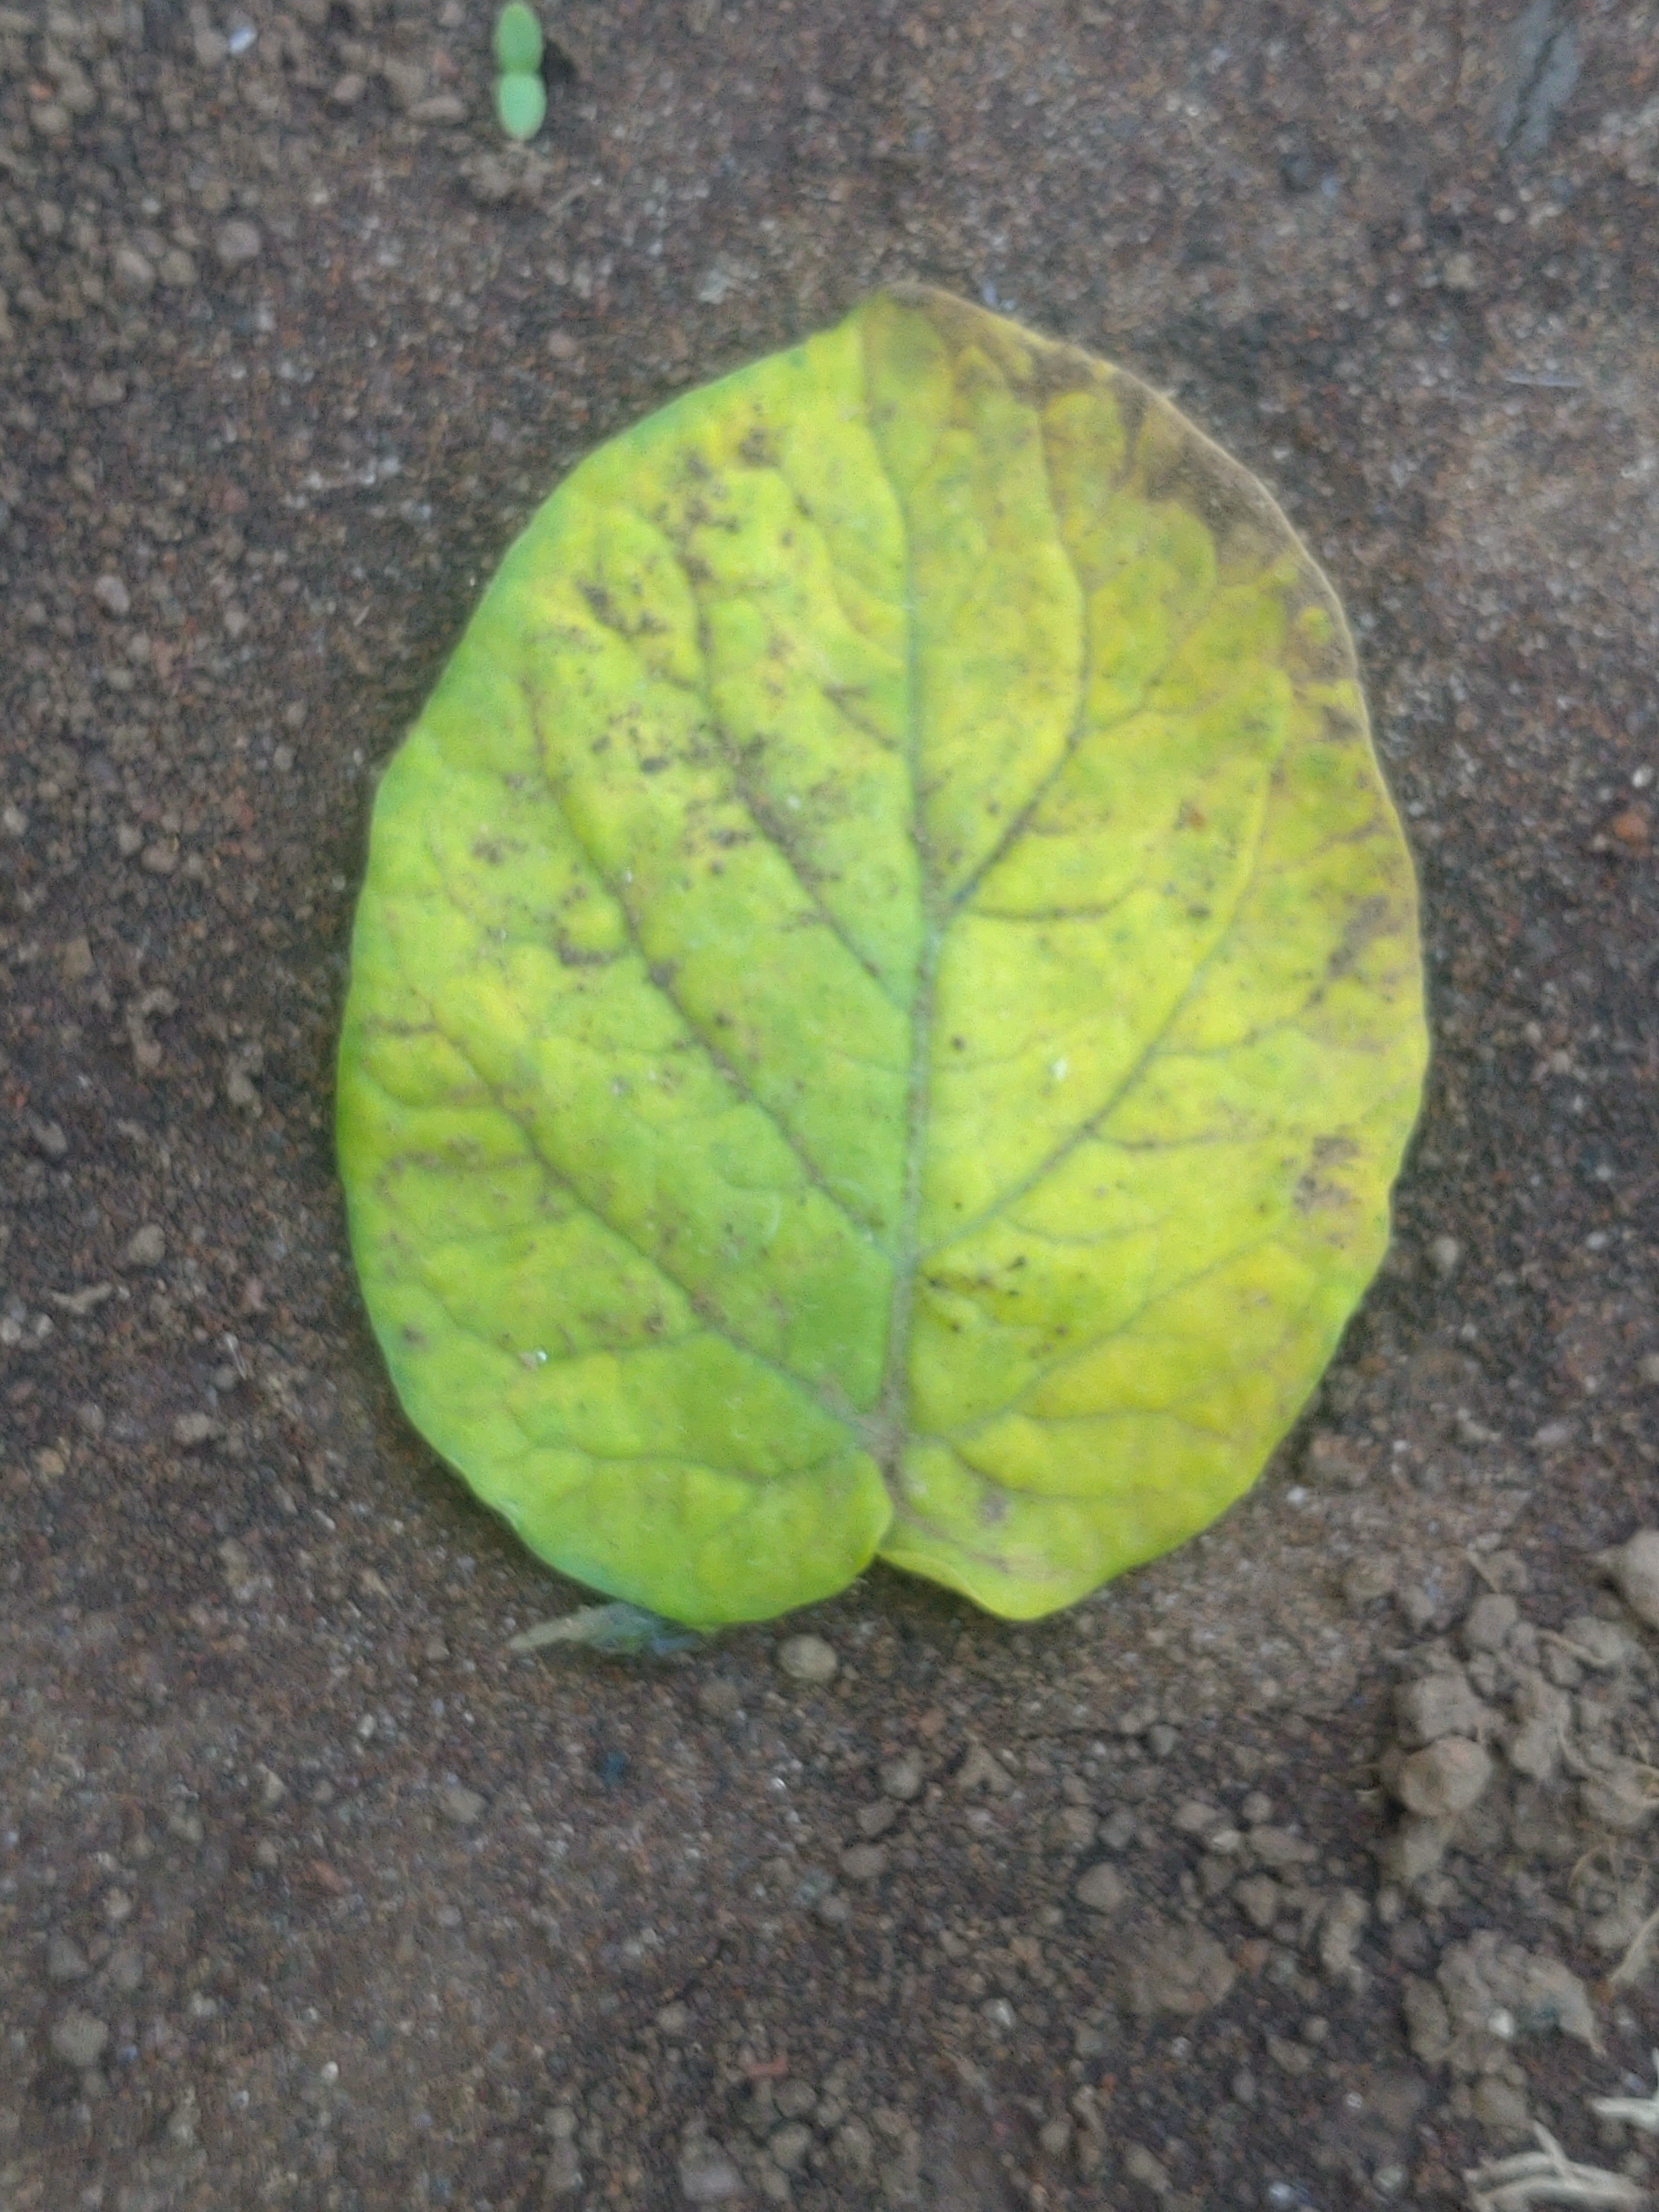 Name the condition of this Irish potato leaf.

late blight
